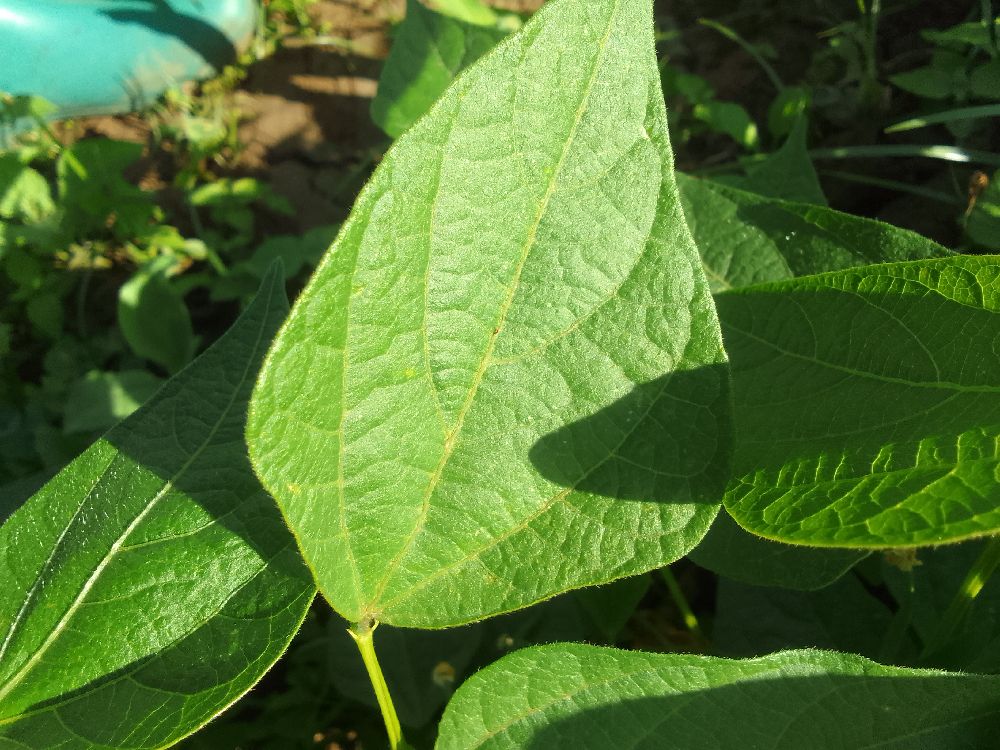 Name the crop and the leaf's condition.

common bean, healthy
